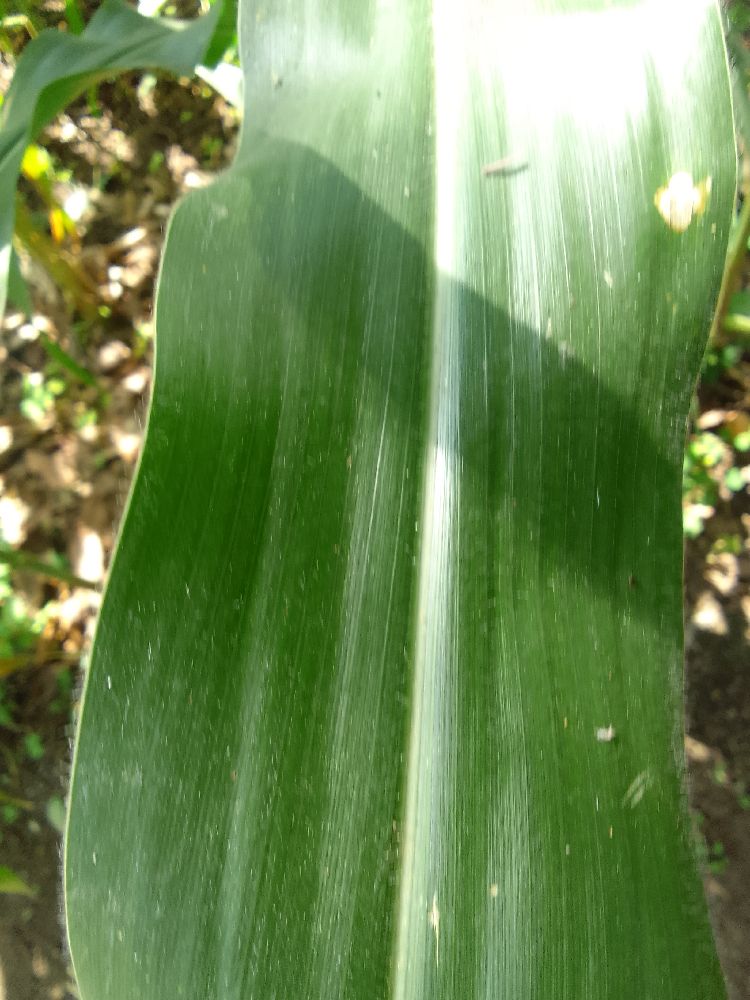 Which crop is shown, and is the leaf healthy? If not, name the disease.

maize, healthy
